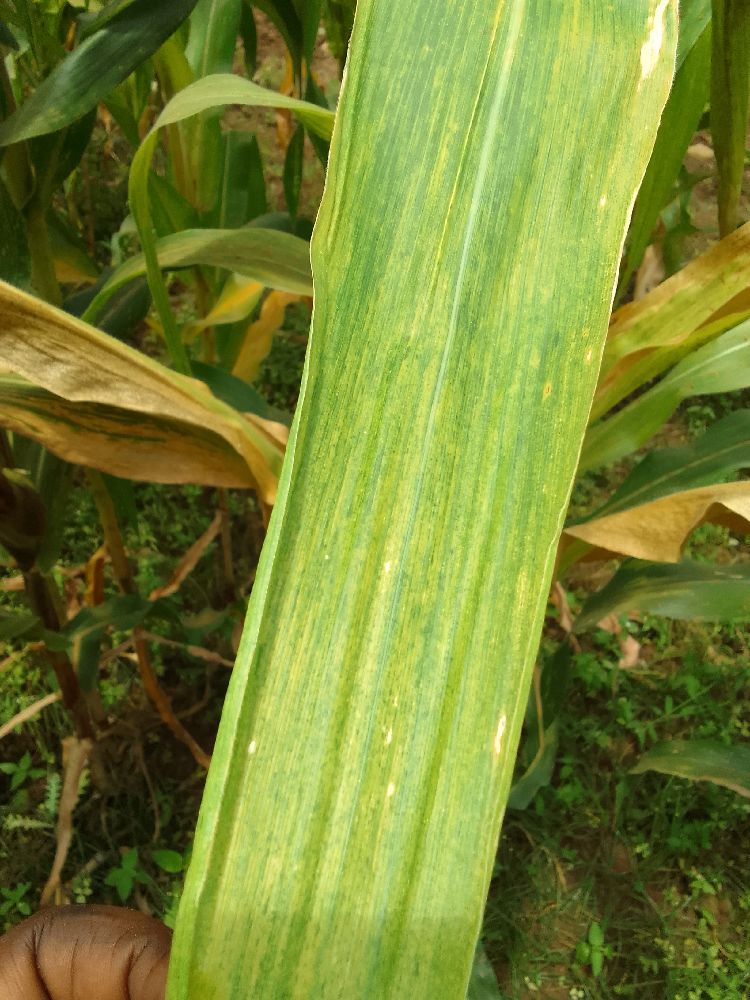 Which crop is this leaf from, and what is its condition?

maize, maize lethal necrosis
